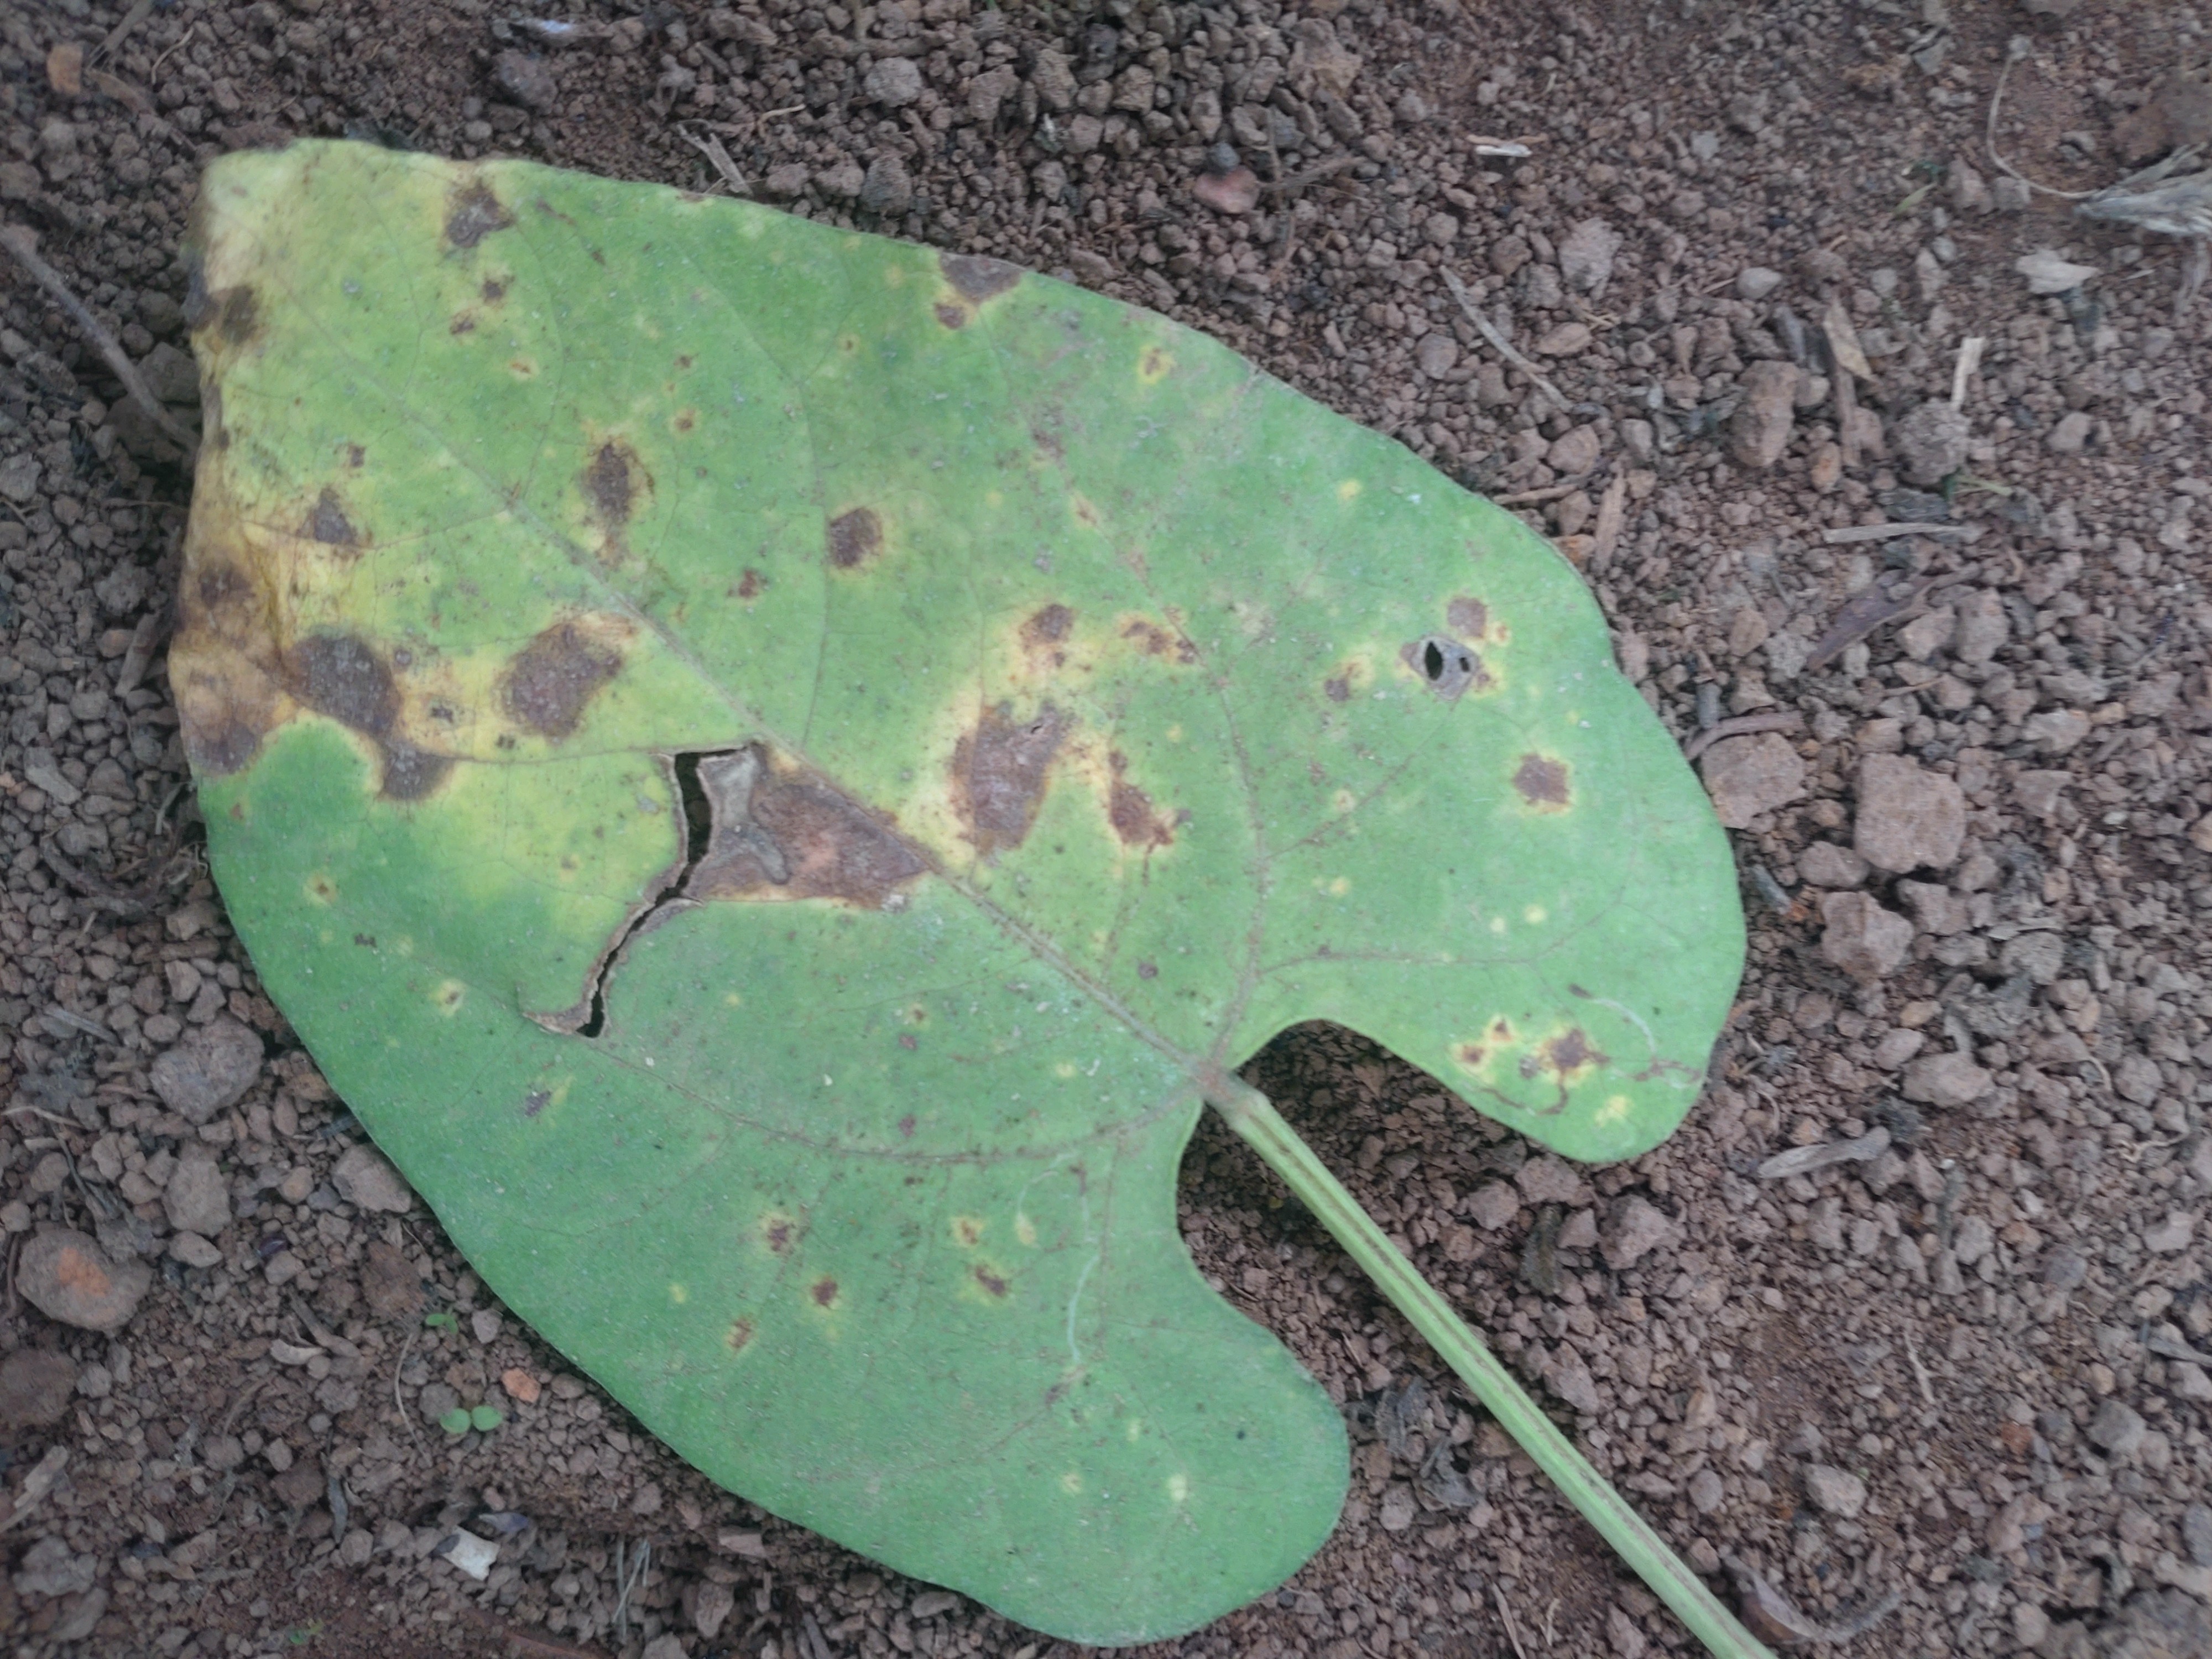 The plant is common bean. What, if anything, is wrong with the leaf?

rust
